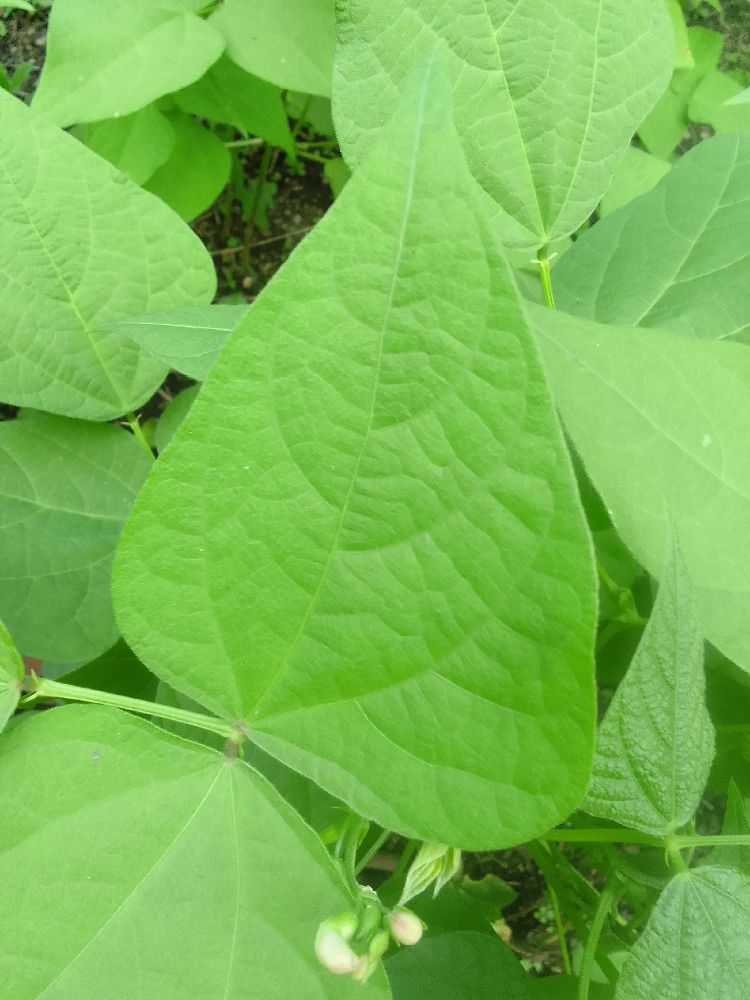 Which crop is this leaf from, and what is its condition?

common bean, healthy
